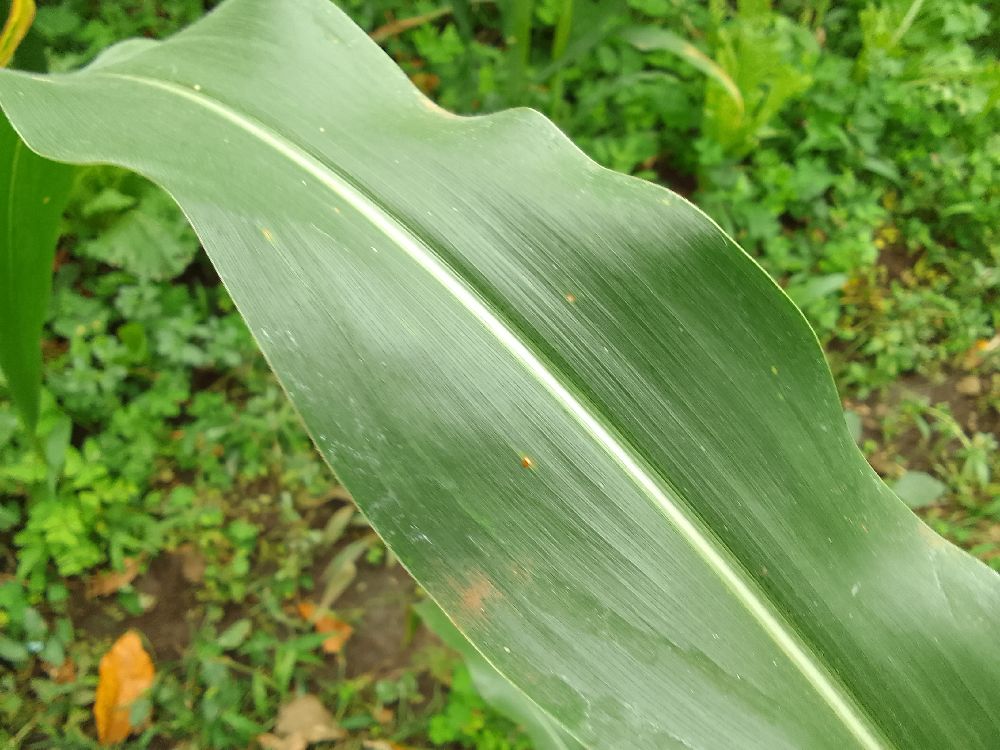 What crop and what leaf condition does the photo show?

maize, healthy
